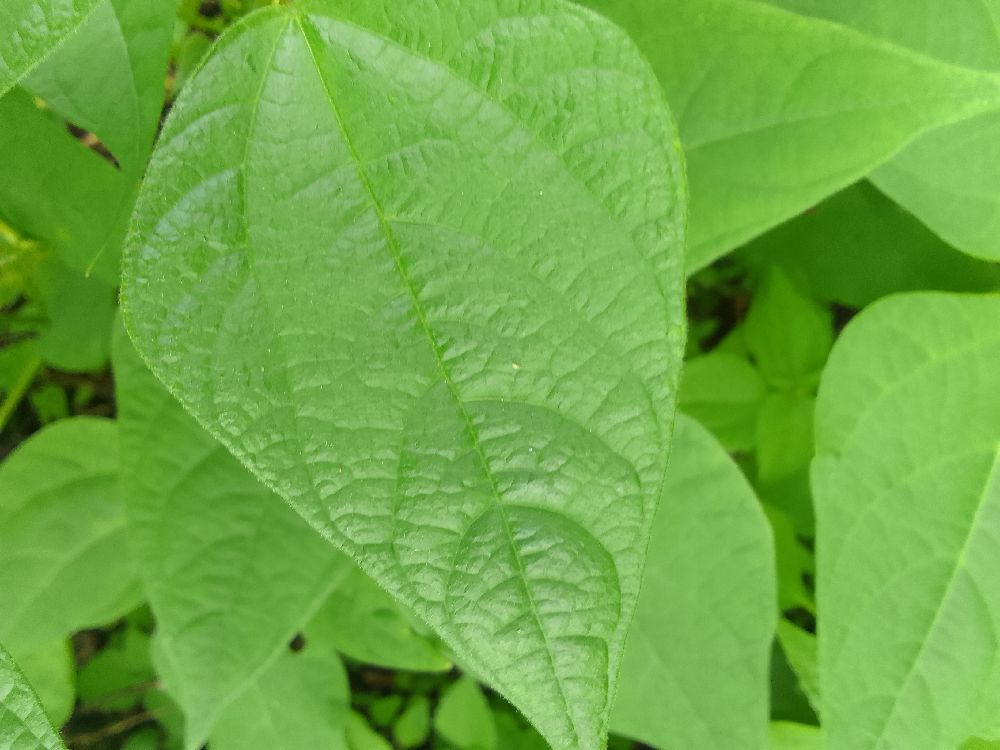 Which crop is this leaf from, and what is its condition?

common bean, healthy
